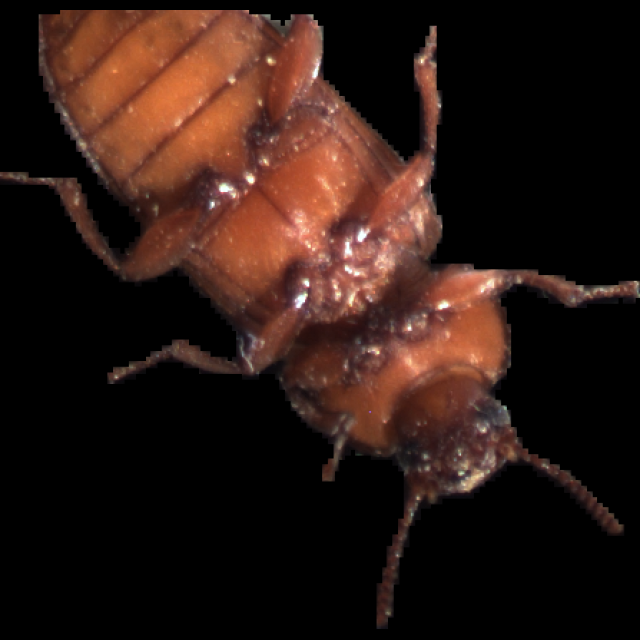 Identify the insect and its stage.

mealworm beetle
